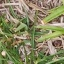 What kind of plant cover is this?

grass
